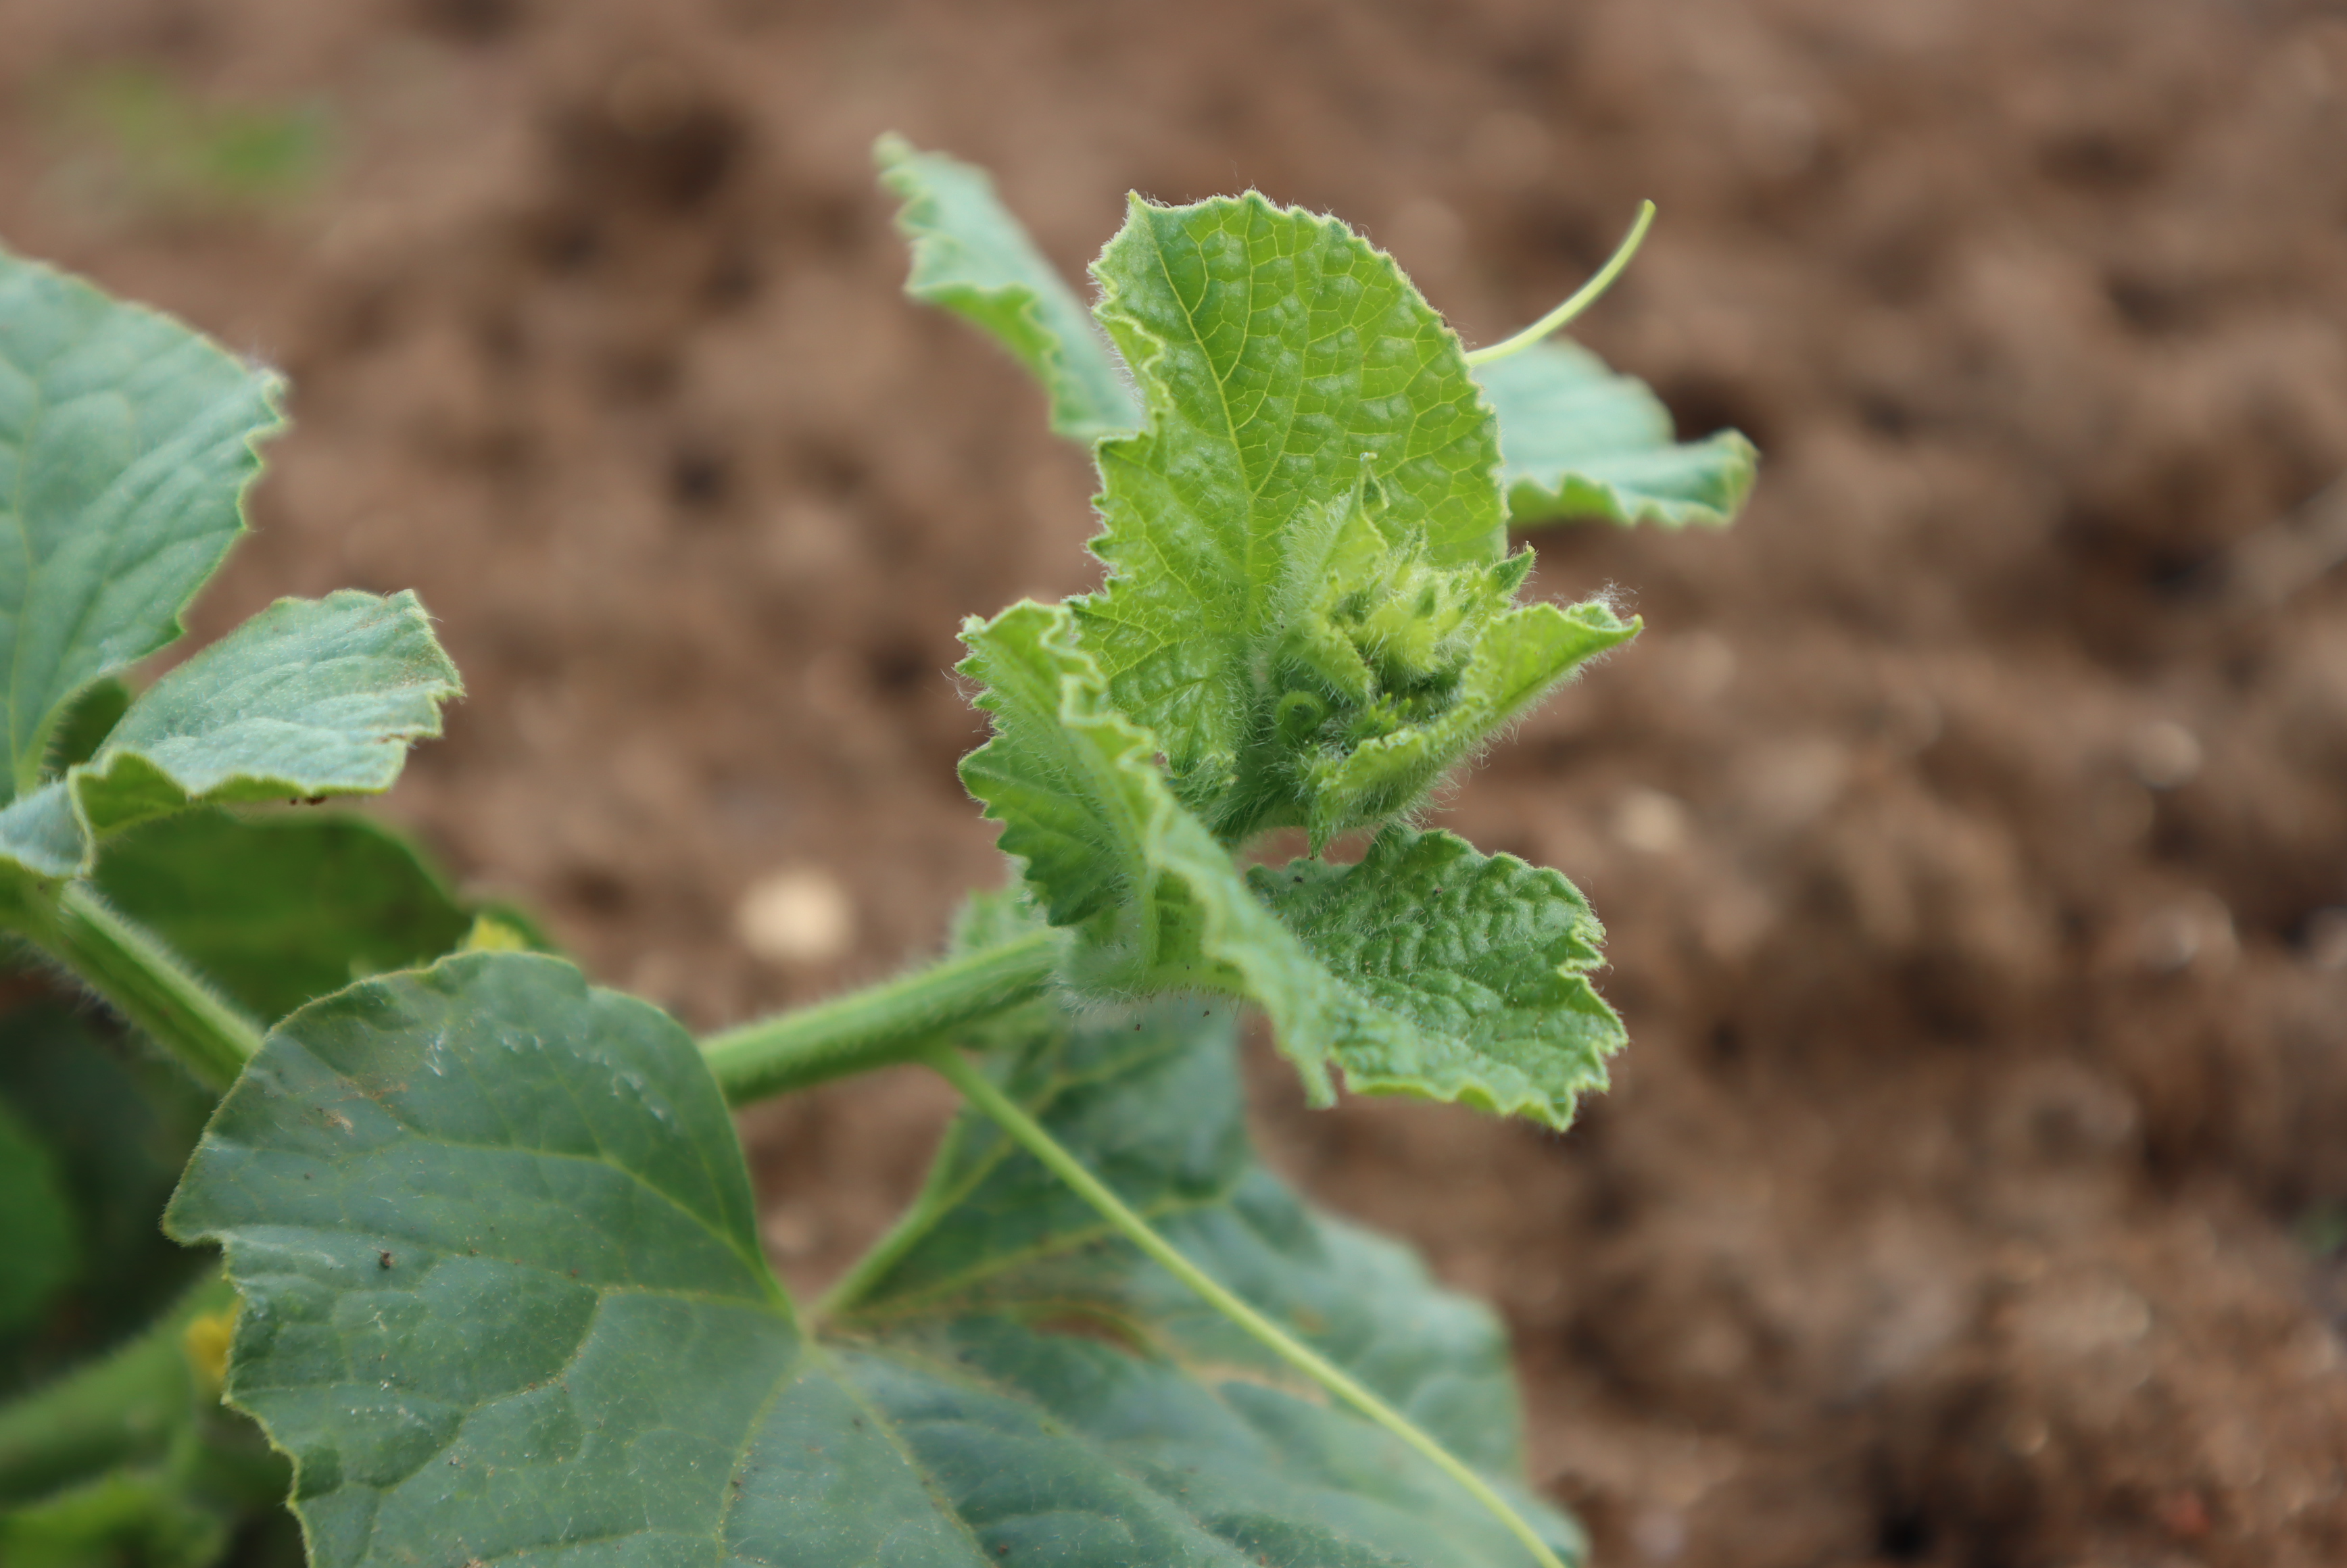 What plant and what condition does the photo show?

melon, healthy
